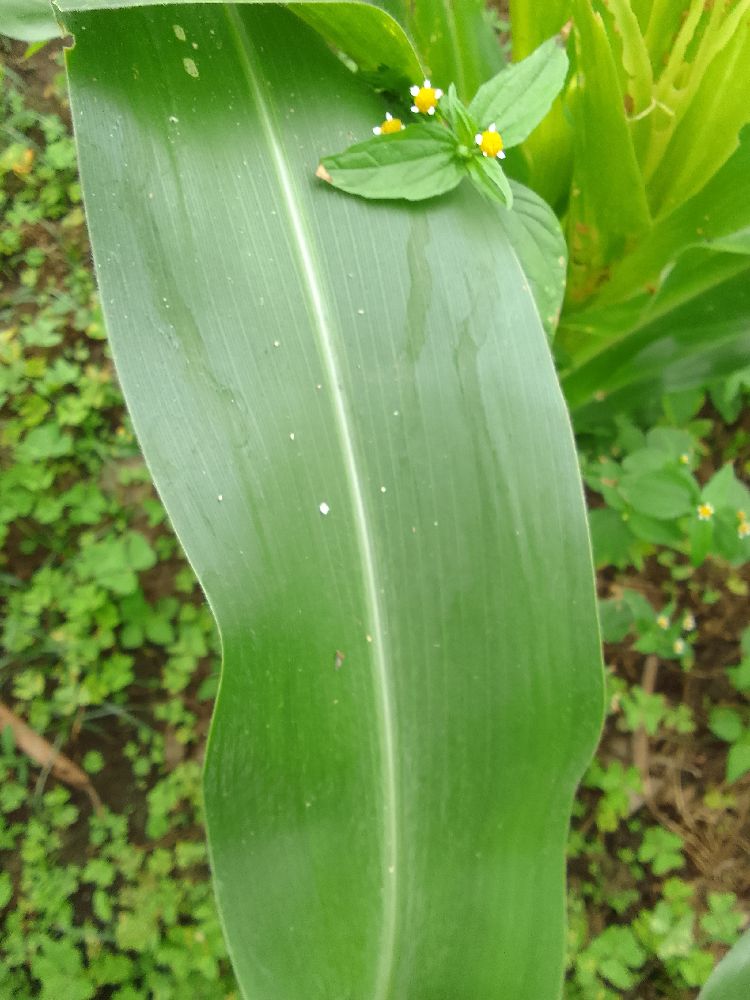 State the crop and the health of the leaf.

maize, healthy
